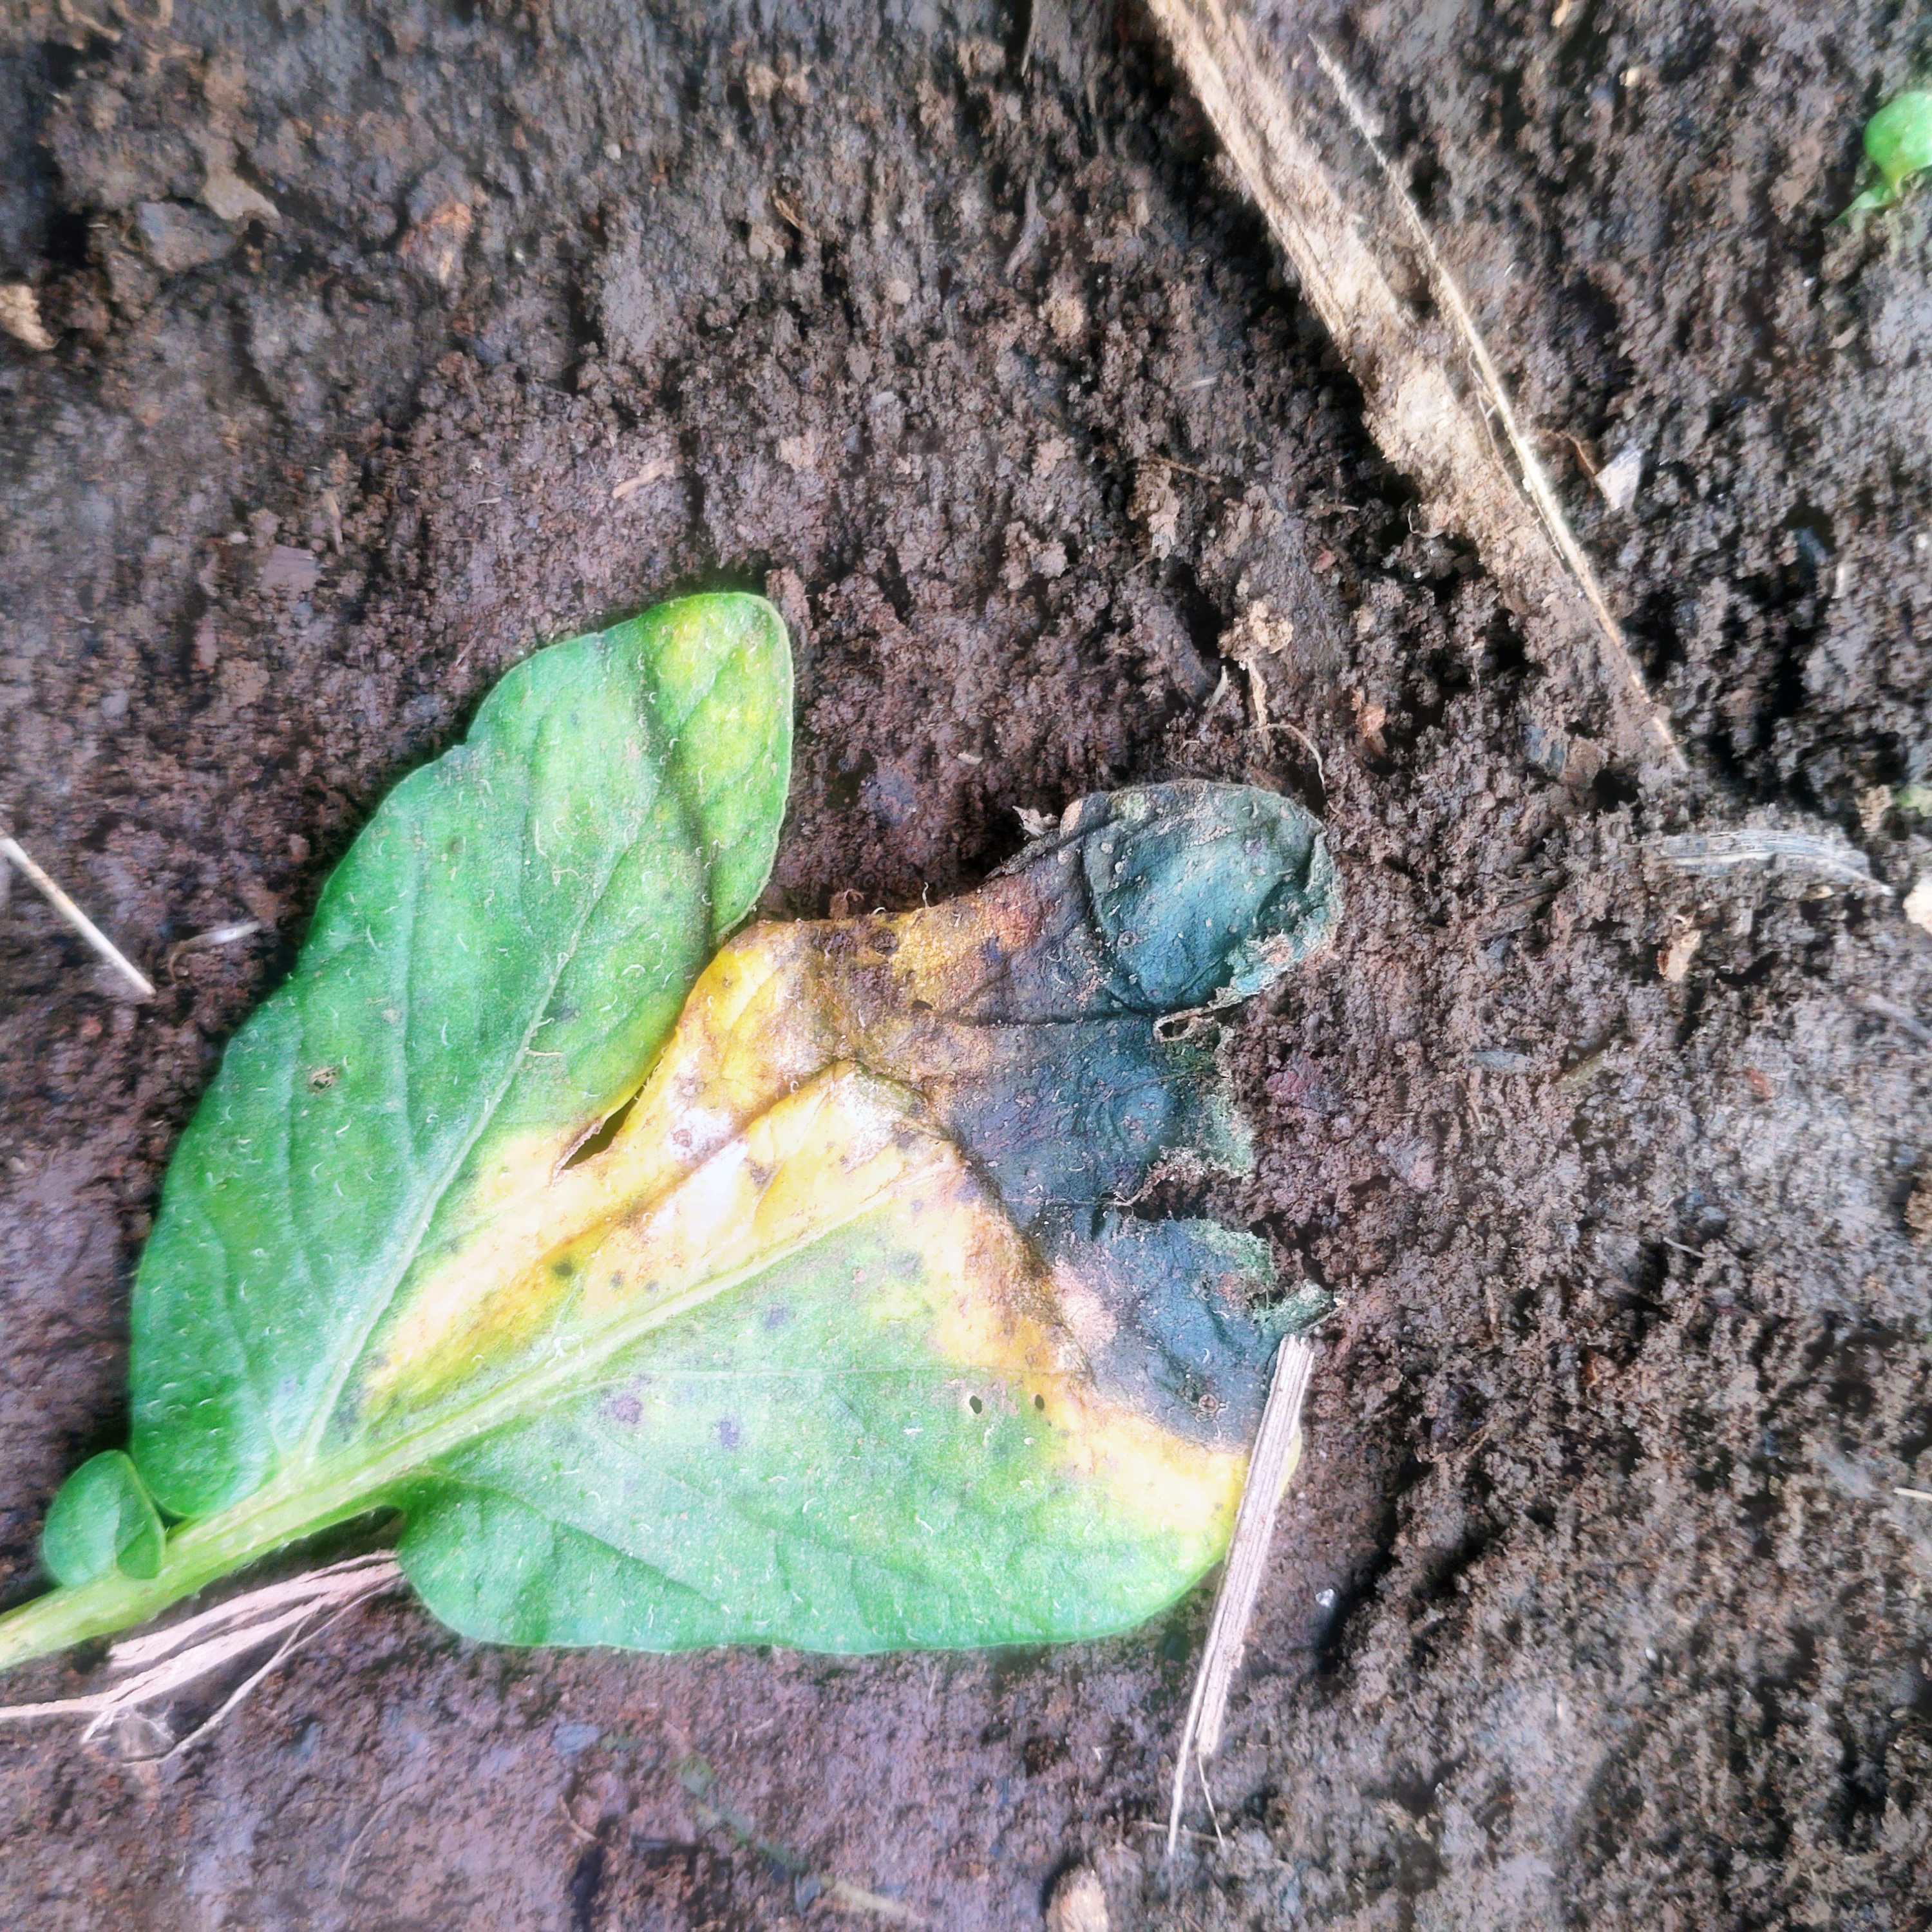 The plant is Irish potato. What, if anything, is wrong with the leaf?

late blight
